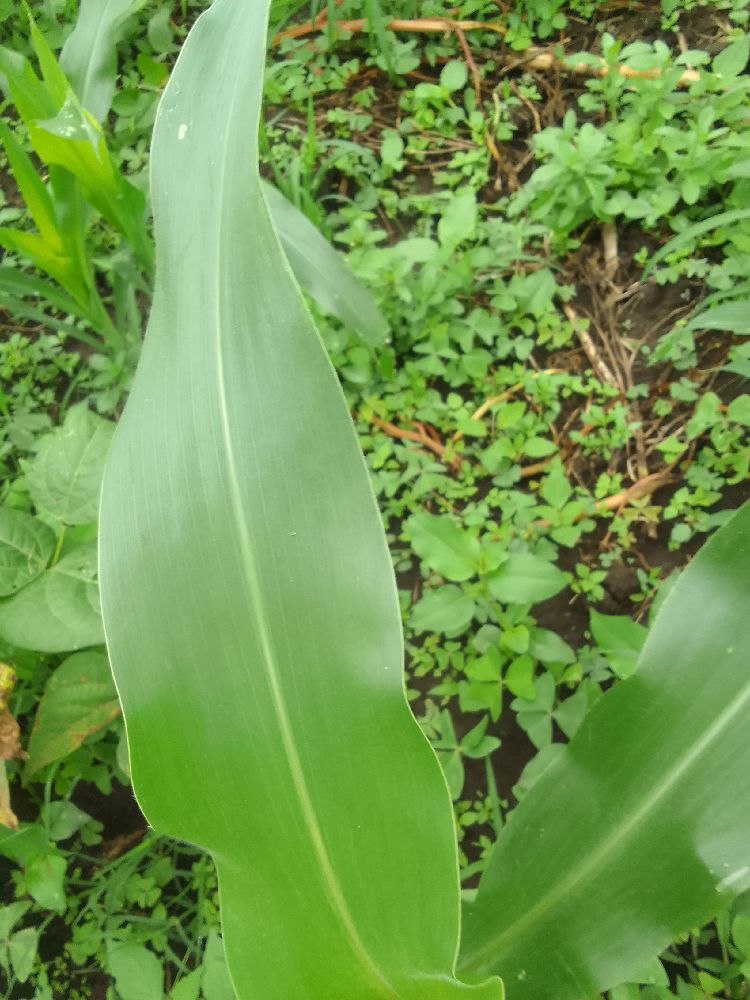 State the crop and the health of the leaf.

maize, healthy
